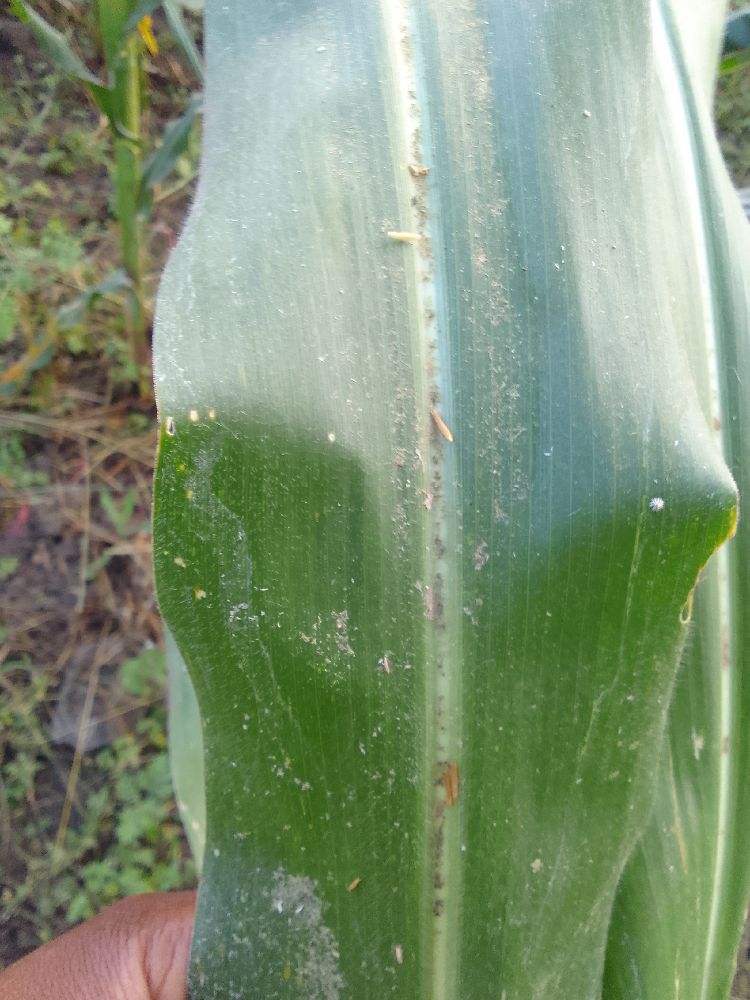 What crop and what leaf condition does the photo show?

maize, healthy
